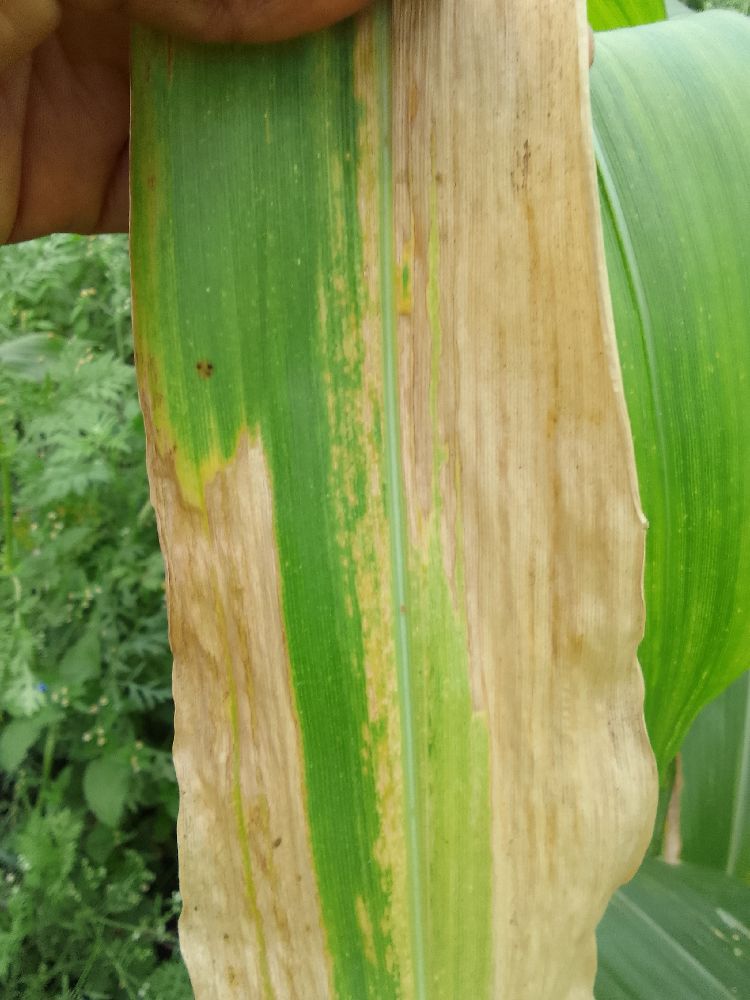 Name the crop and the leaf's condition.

maize, maize lethal necrosis
